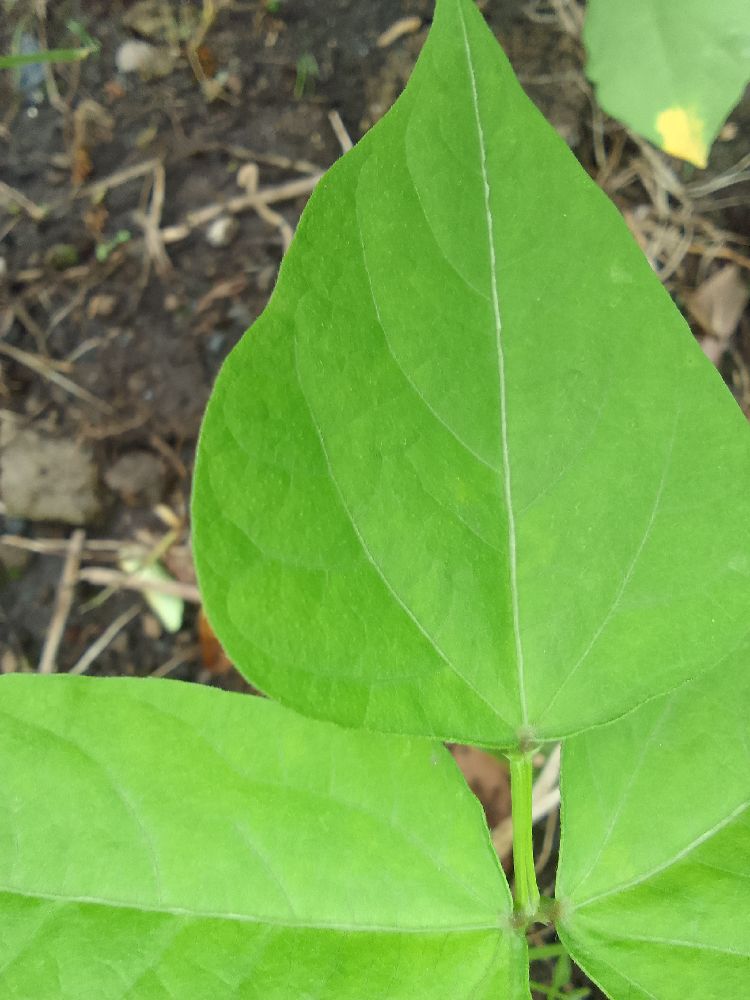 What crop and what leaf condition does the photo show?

common bean, healthy
